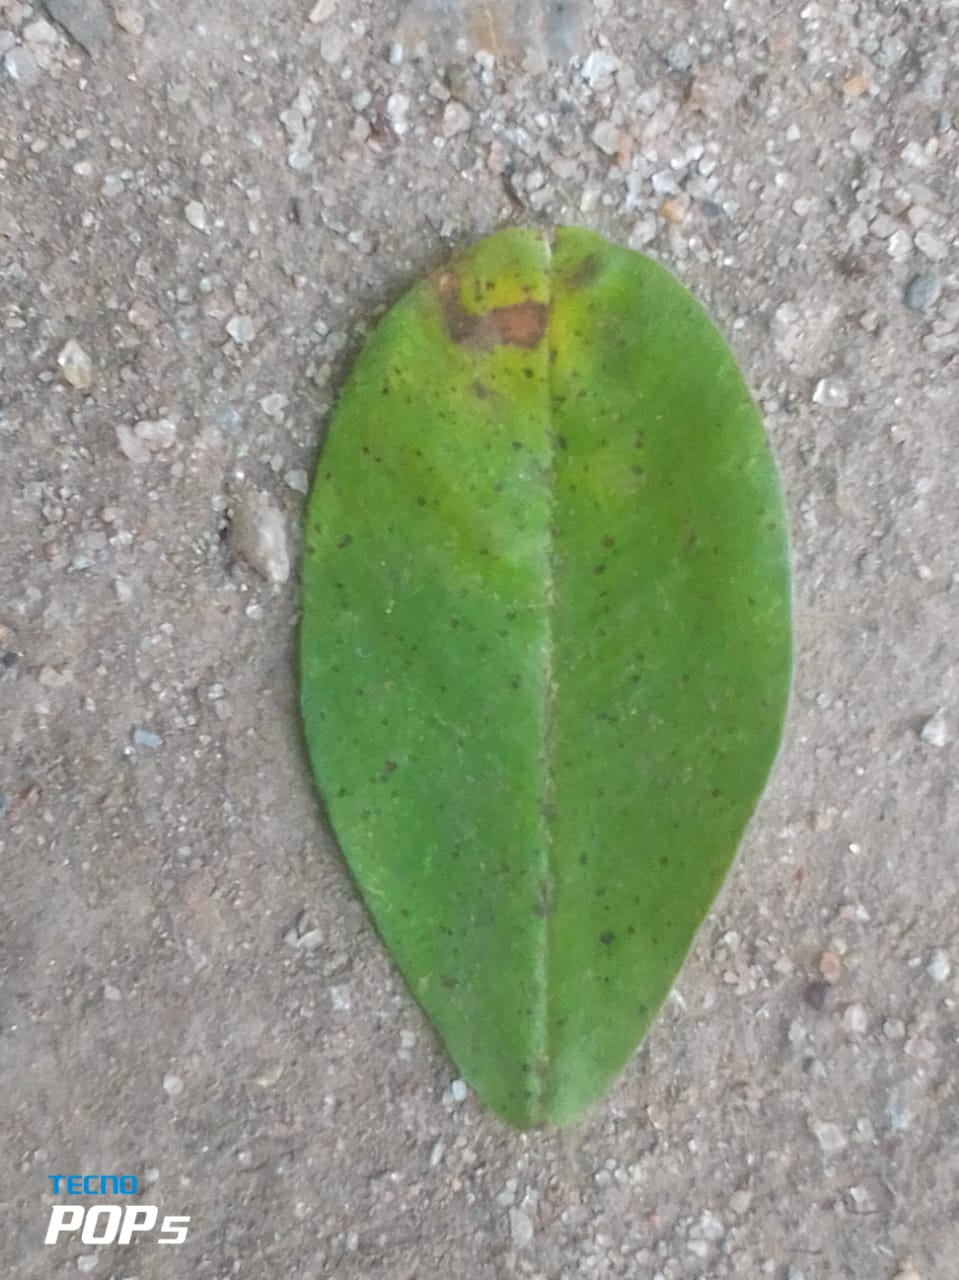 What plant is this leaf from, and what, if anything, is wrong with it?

peanut, nothapassalora personata
